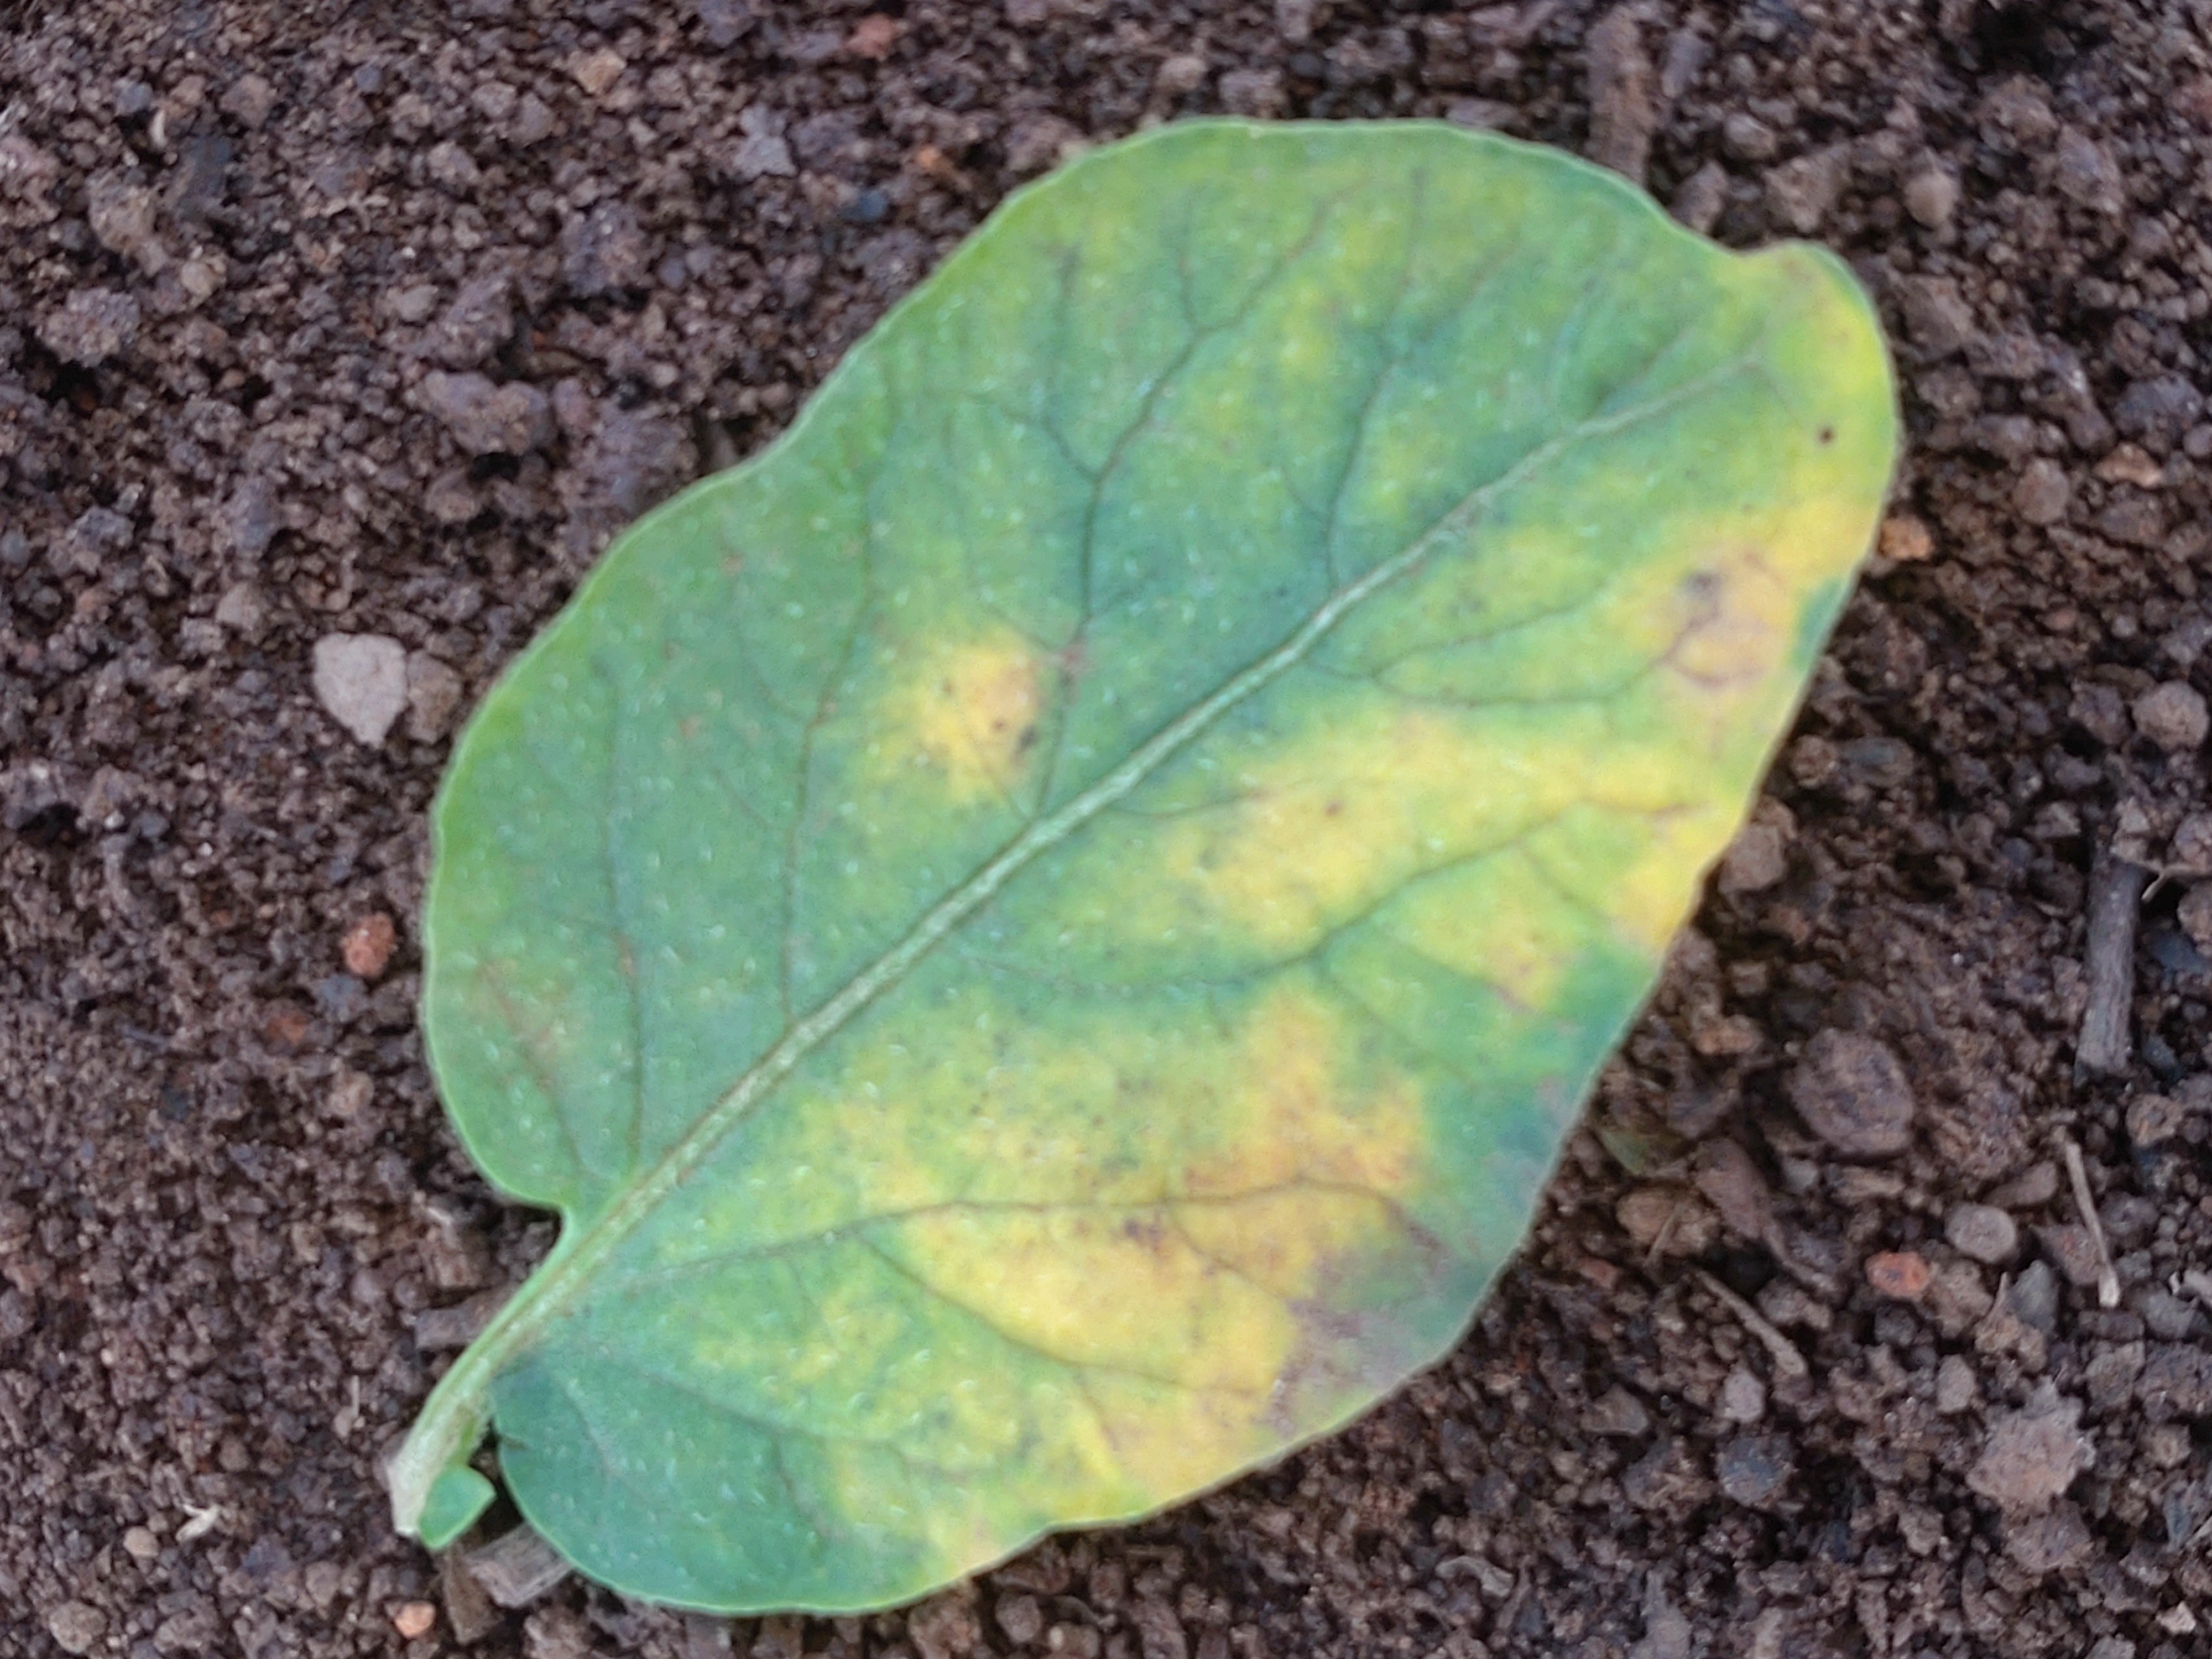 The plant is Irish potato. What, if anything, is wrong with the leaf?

late blight
